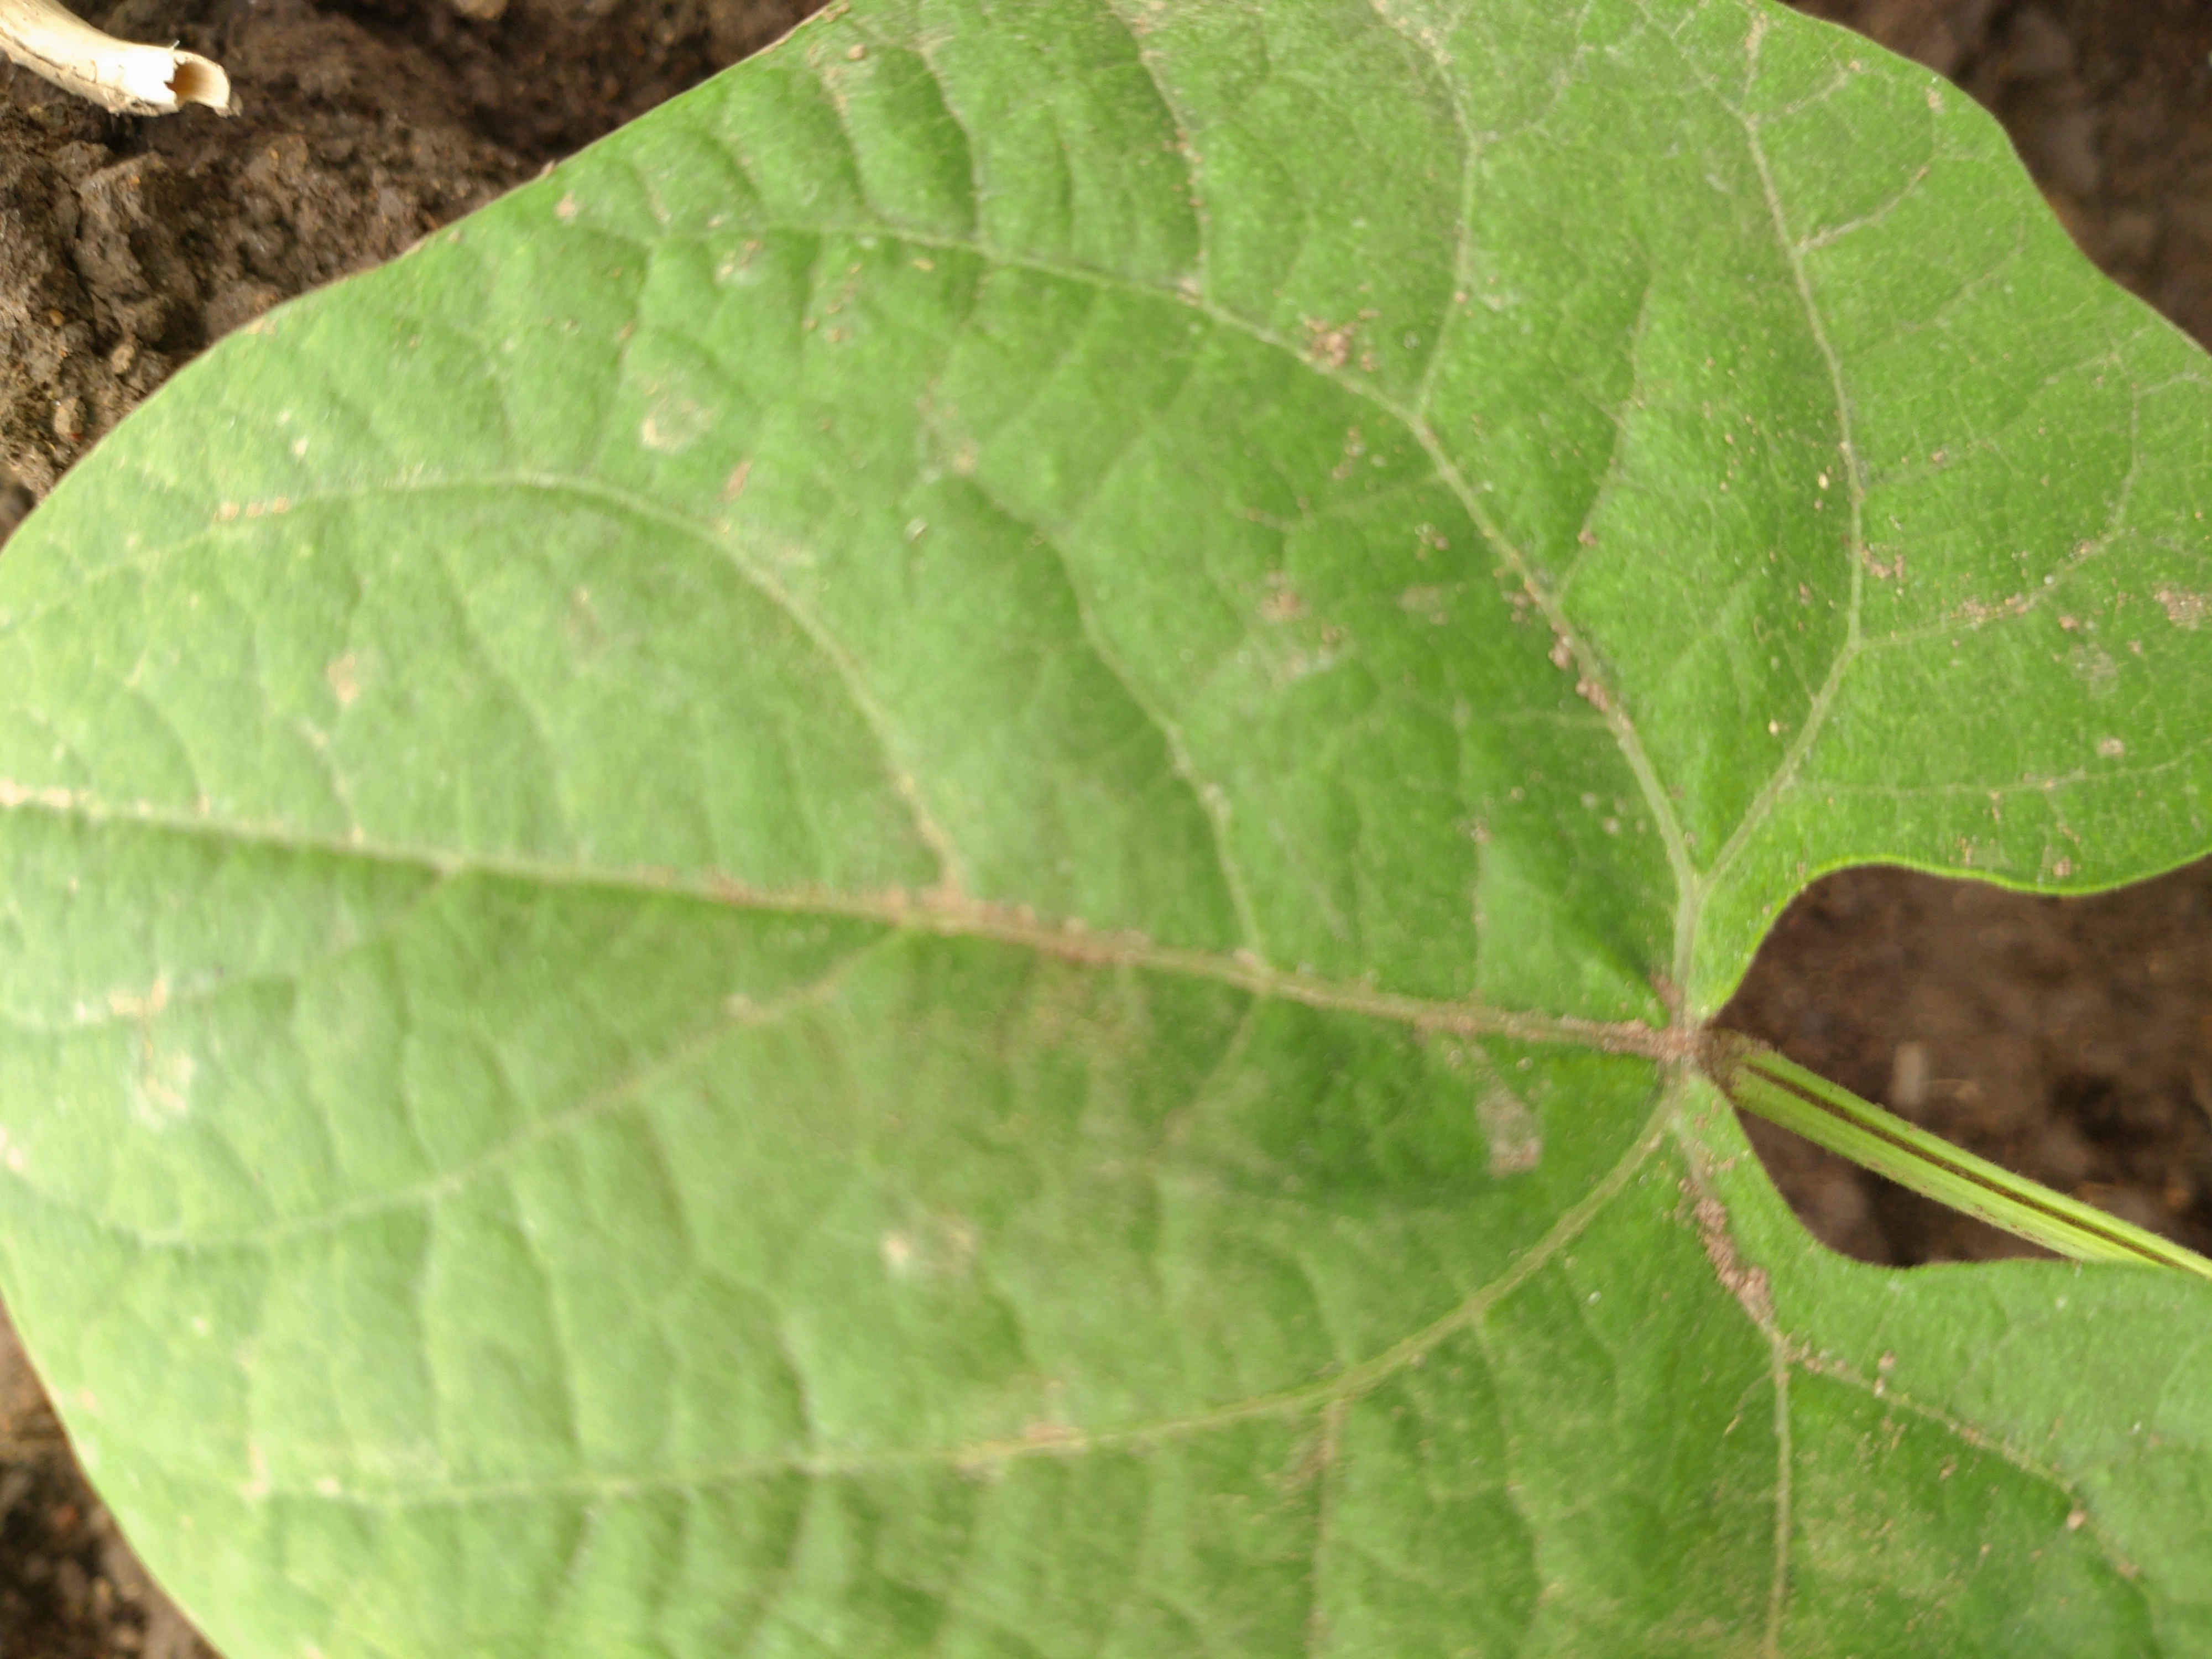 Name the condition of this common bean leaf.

healthy
